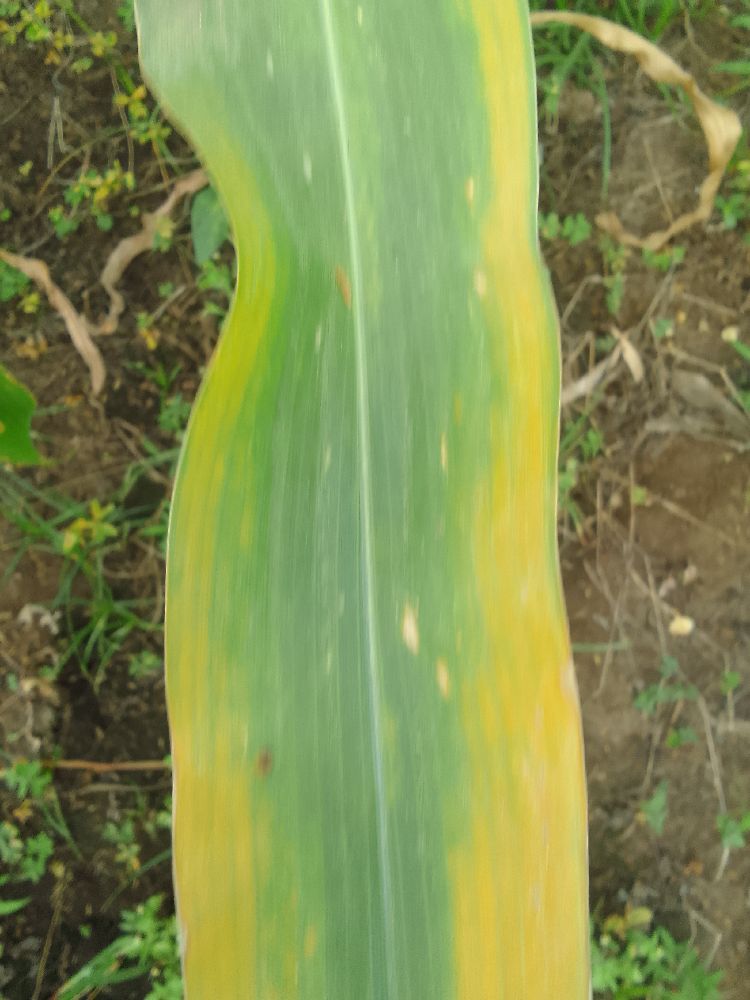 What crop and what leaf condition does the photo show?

maize, maize lethal necrosis
